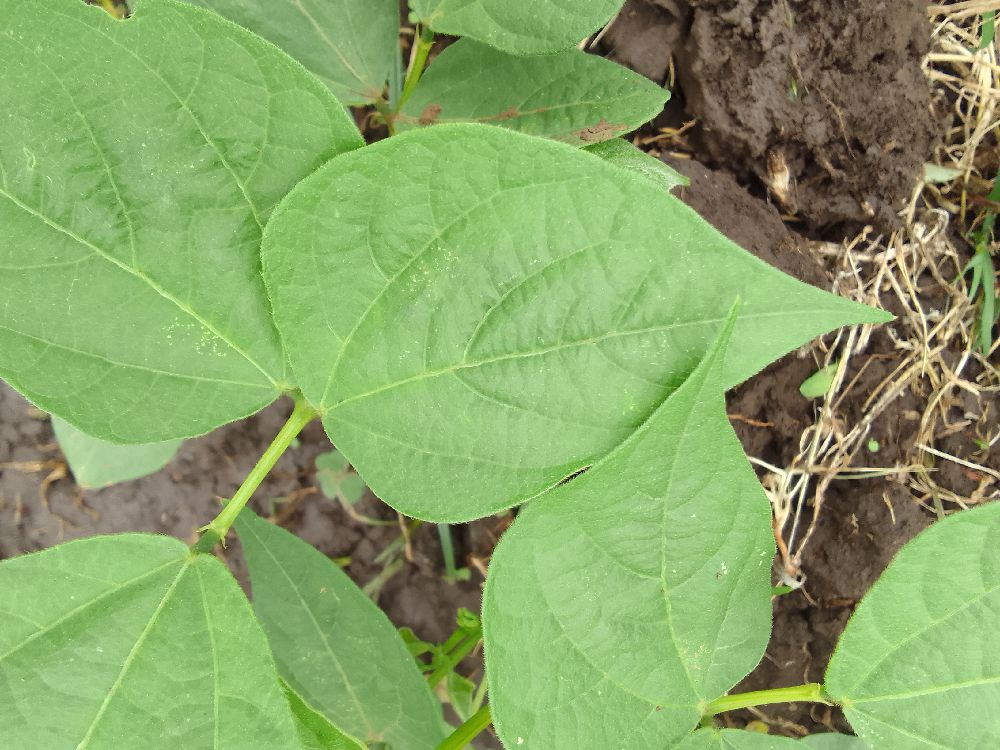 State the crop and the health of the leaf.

common bean, healthy
